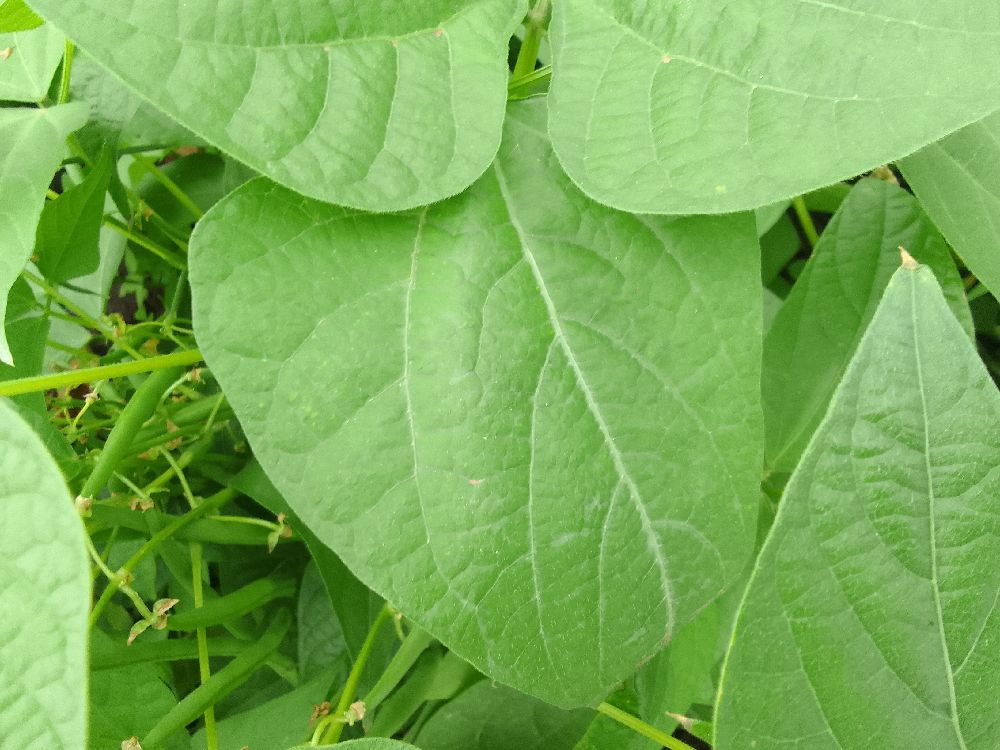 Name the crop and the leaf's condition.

common bean, healthy
